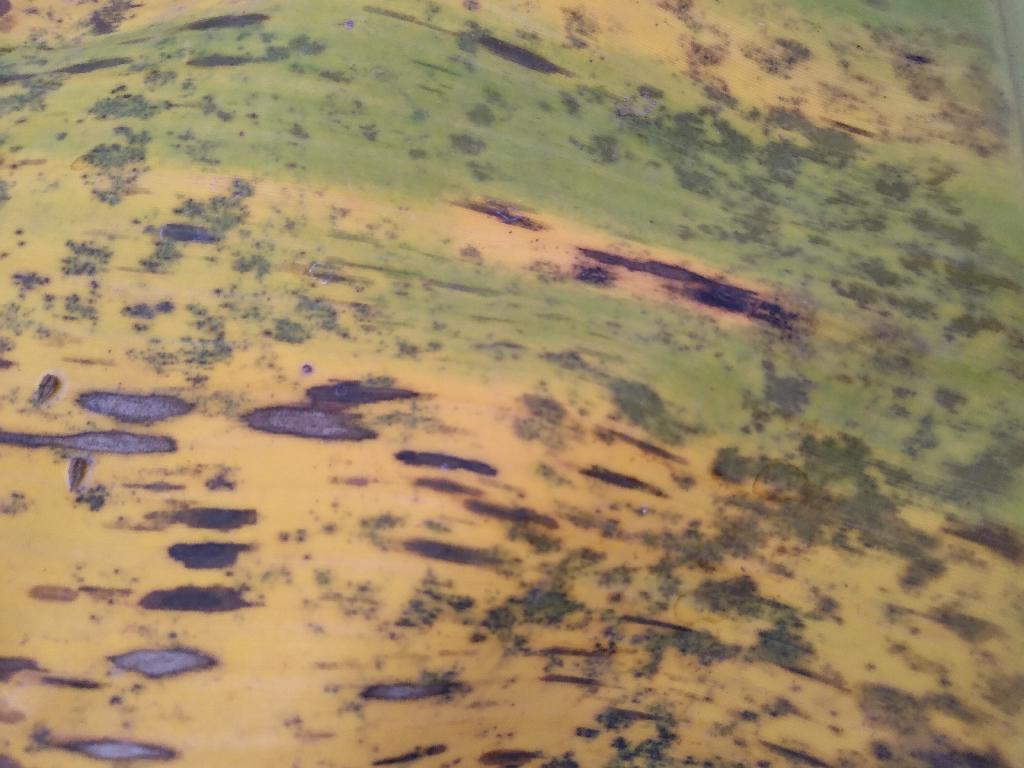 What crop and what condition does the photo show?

banana, black sigatoka
